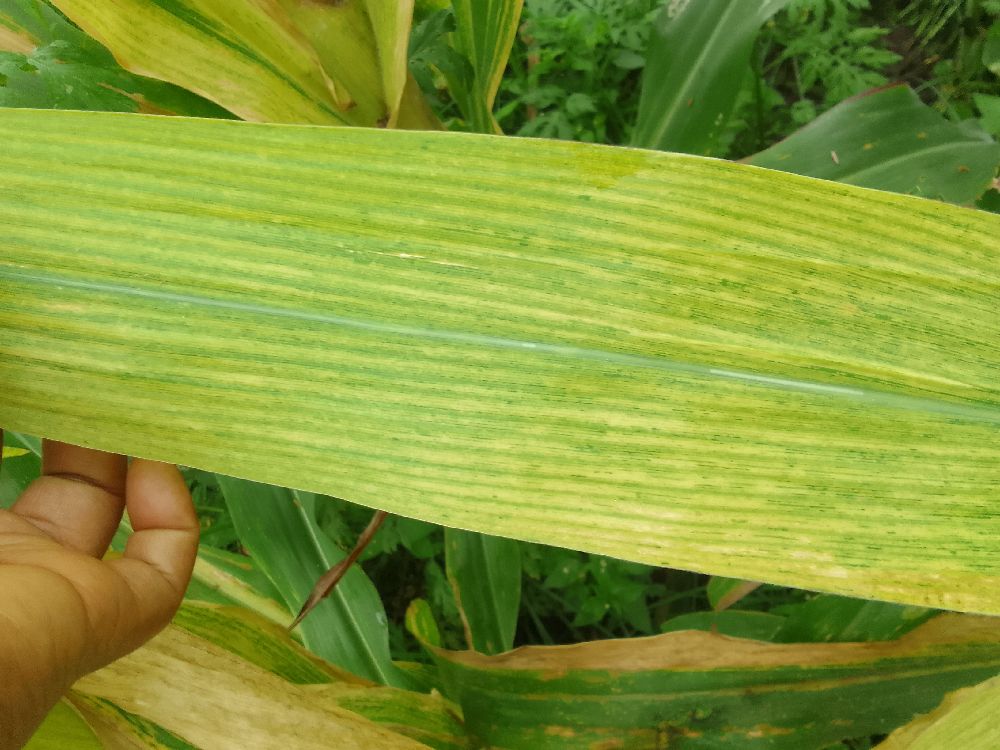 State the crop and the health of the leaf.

maize, maize lethal necrosis
